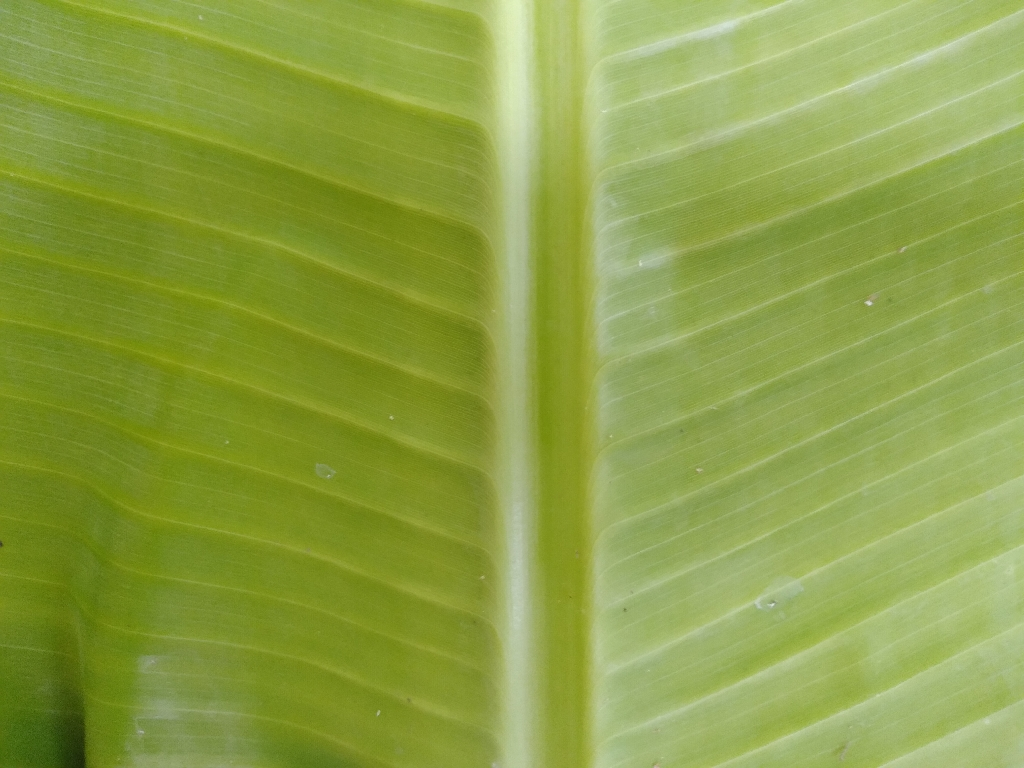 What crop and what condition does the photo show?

banana, healthy
